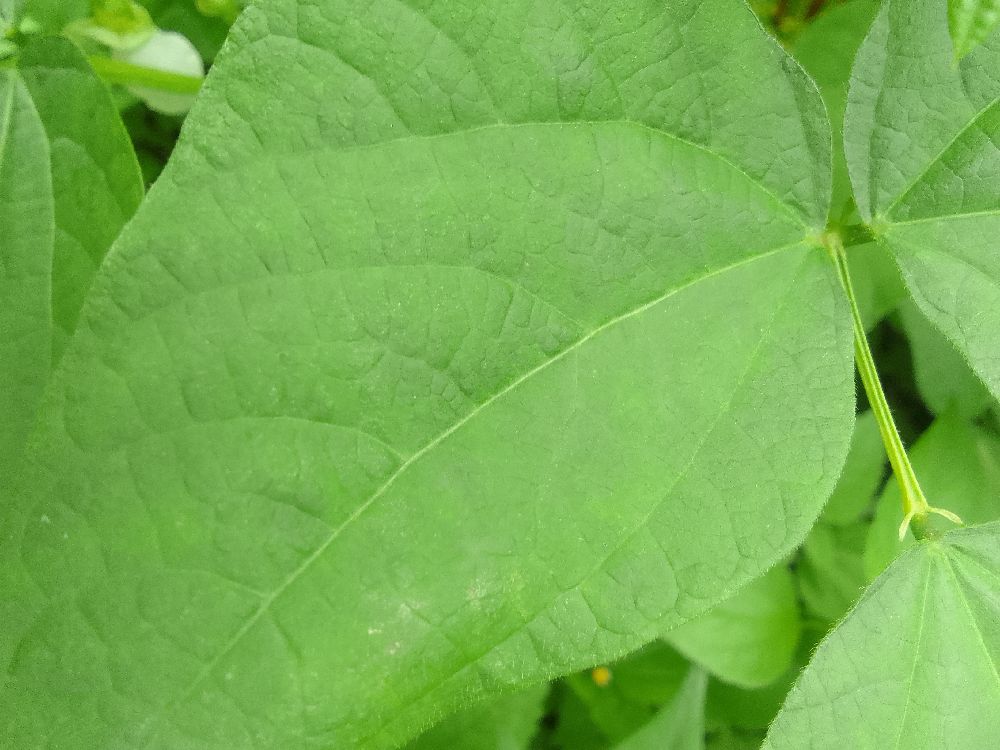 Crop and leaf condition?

common bean, healthy
